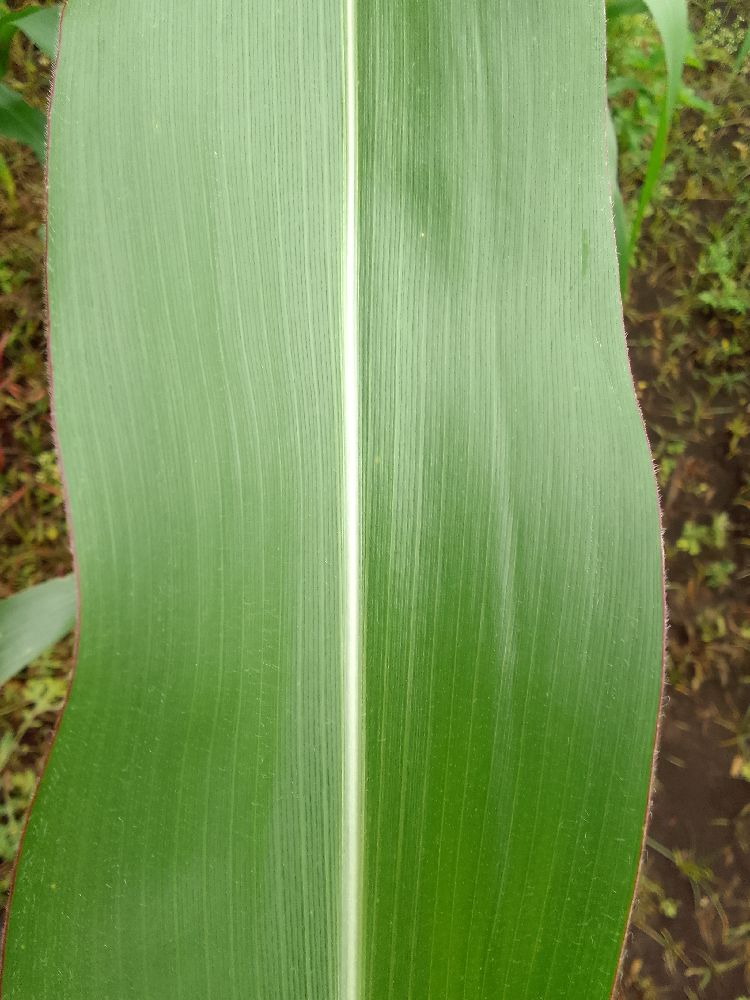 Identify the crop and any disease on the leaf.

maize, healthy
